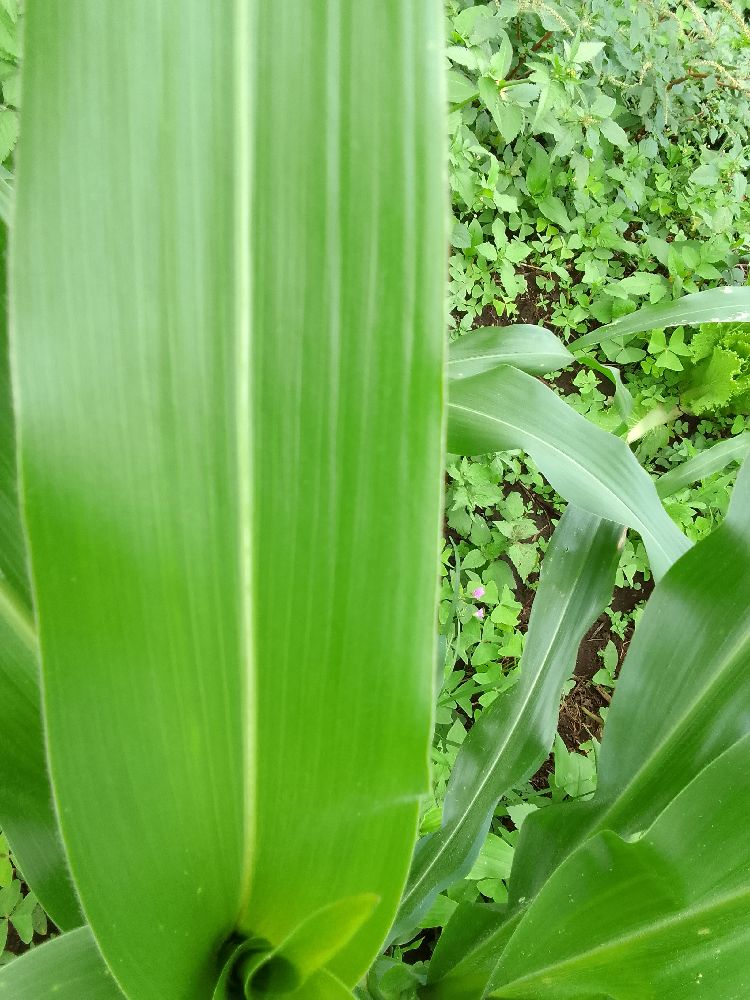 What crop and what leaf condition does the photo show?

maize, healthy
